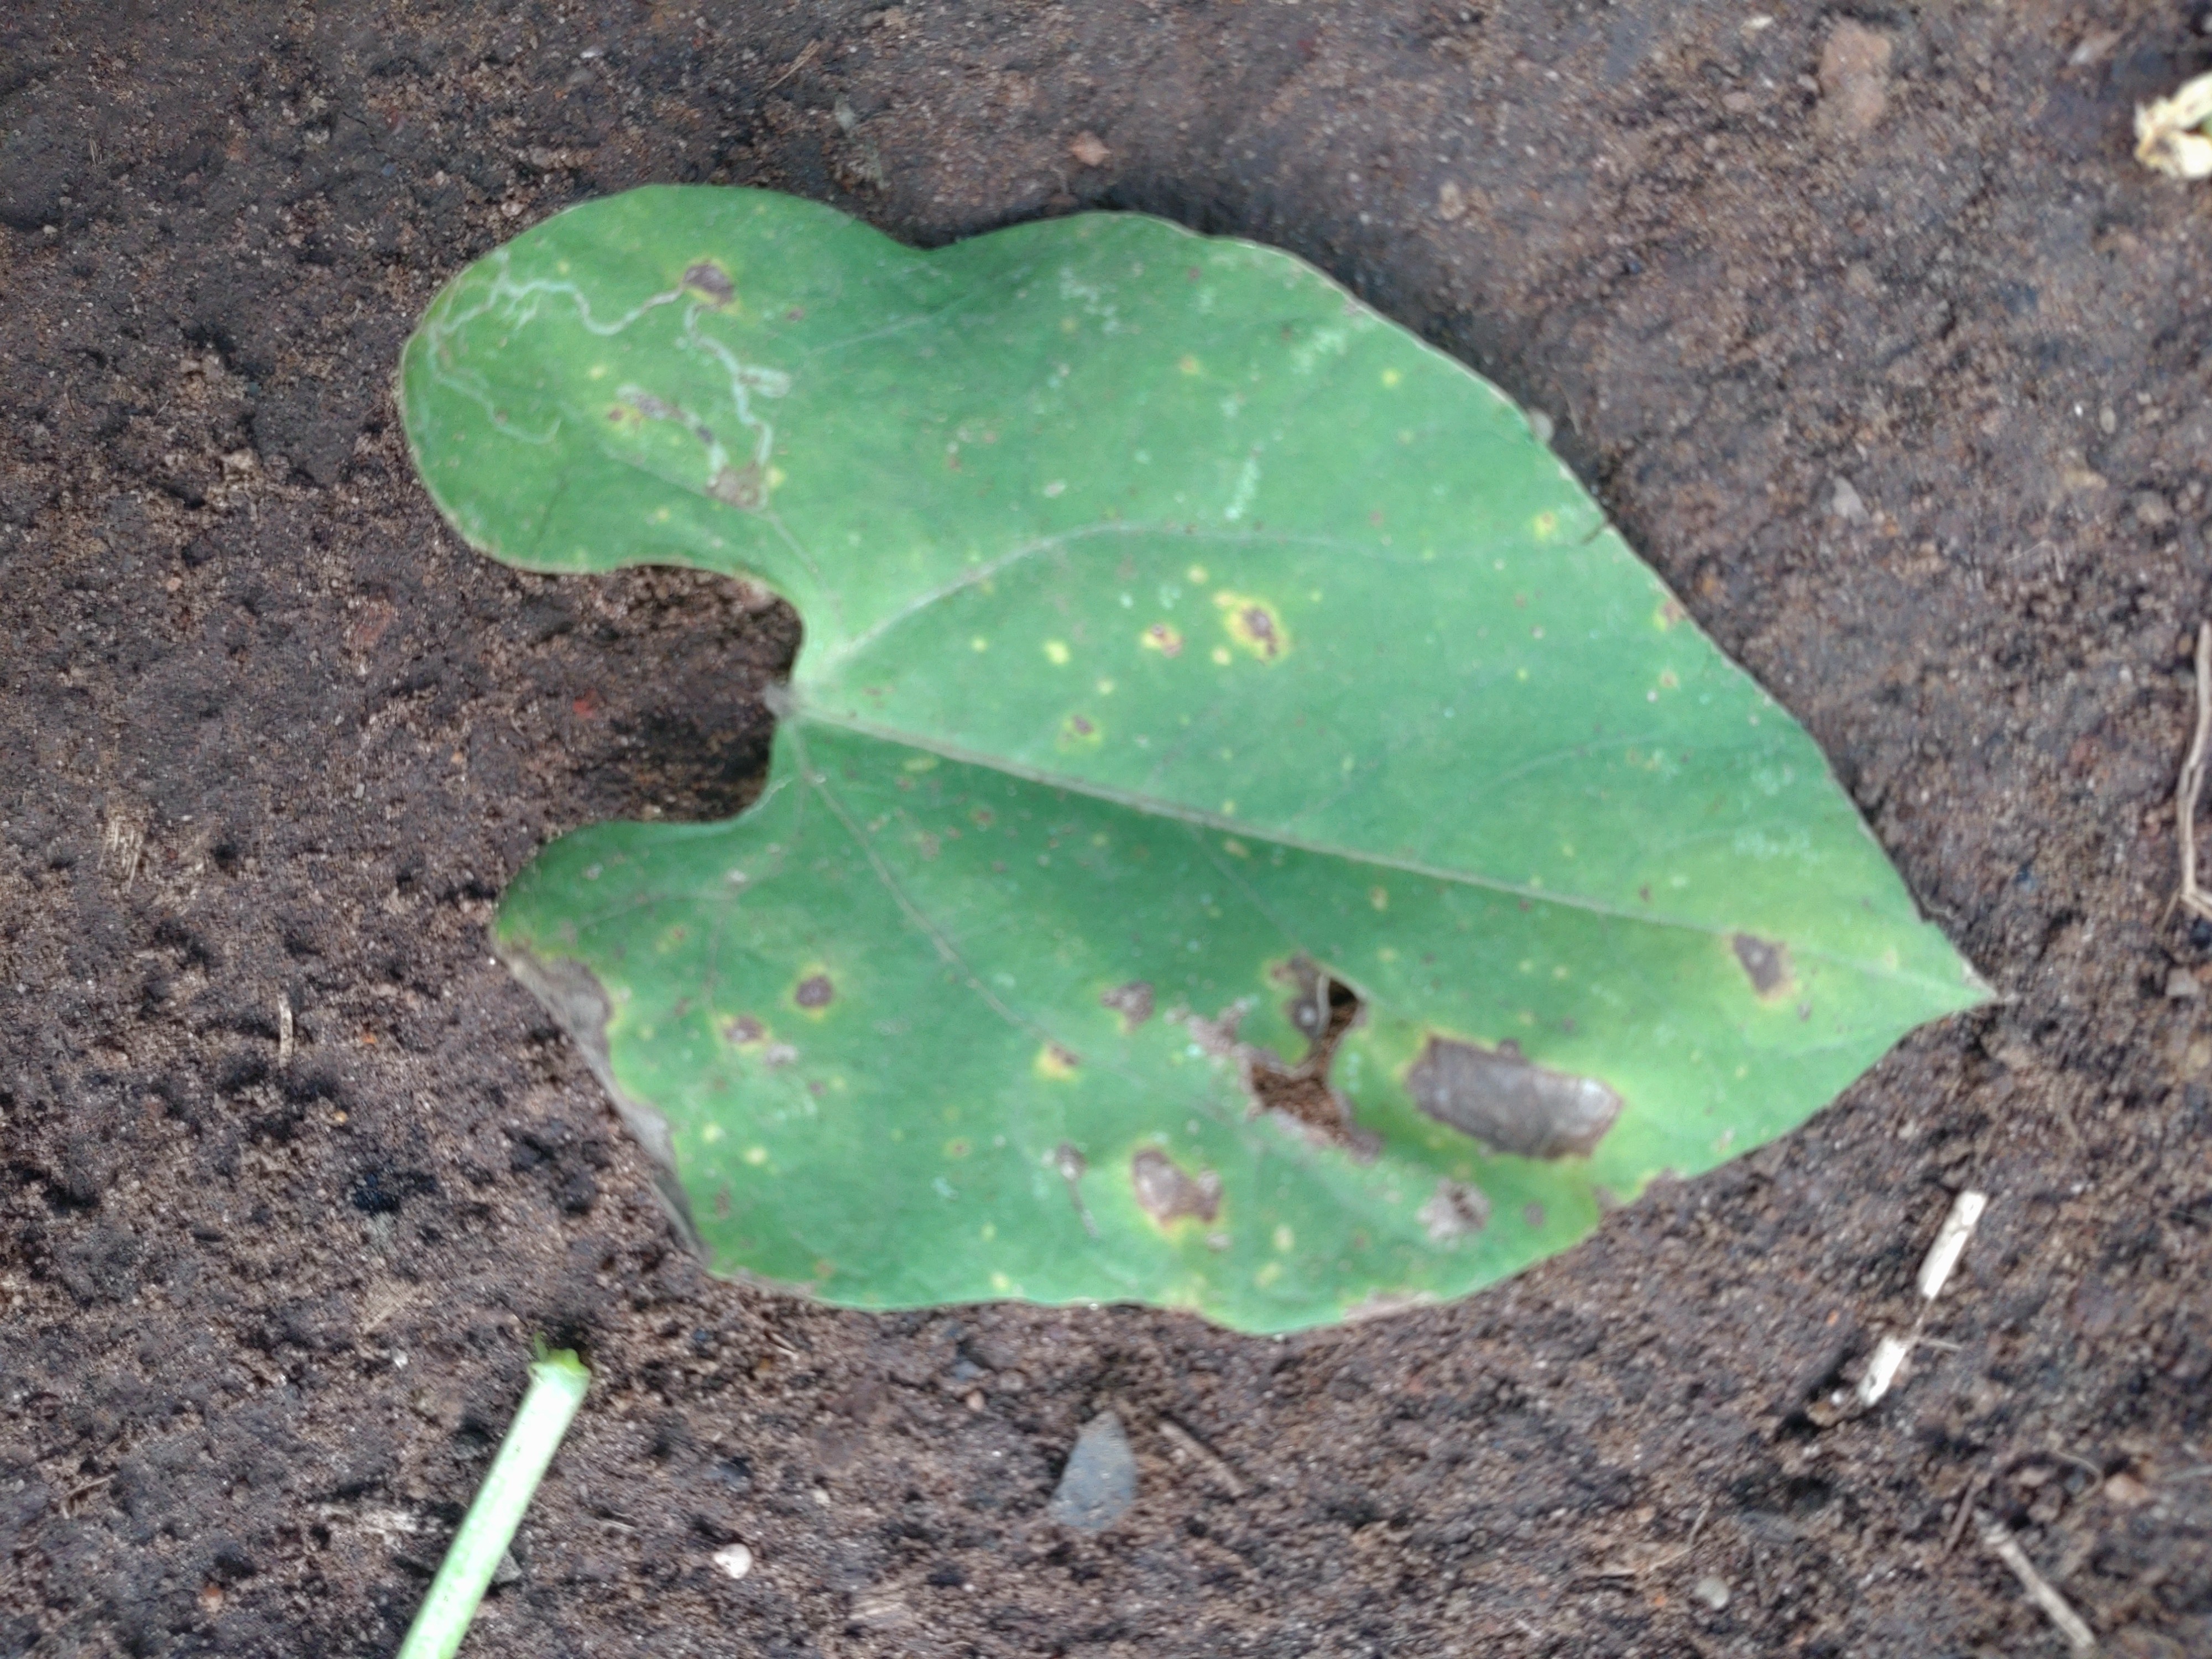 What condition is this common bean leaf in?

rust
